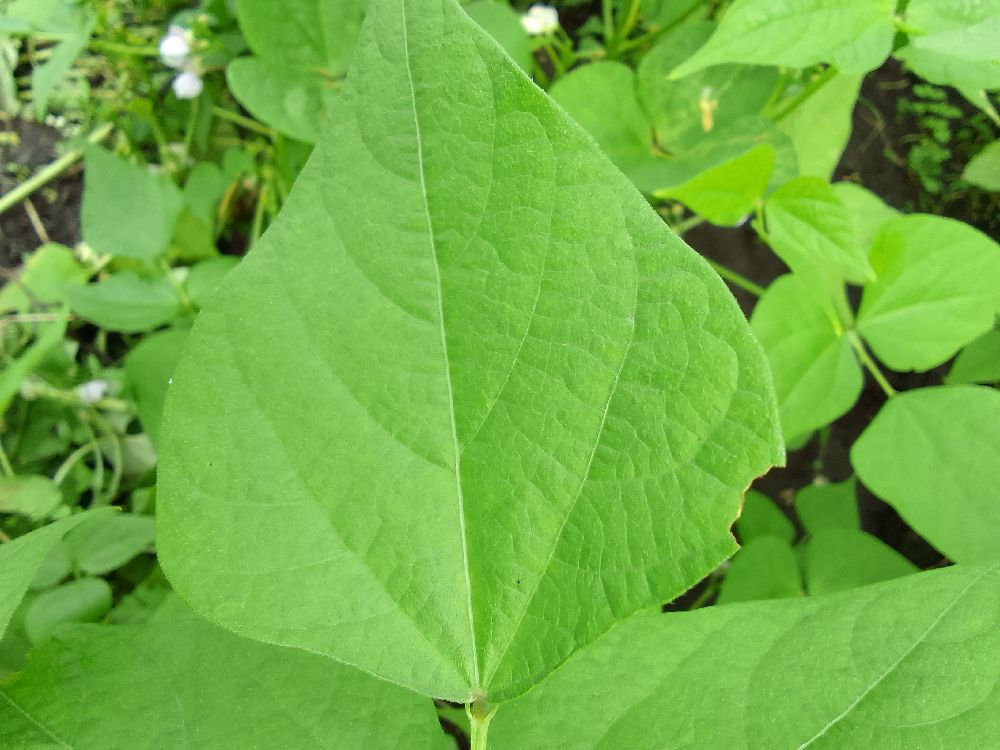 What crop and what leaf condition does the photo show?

common bean, healthy
